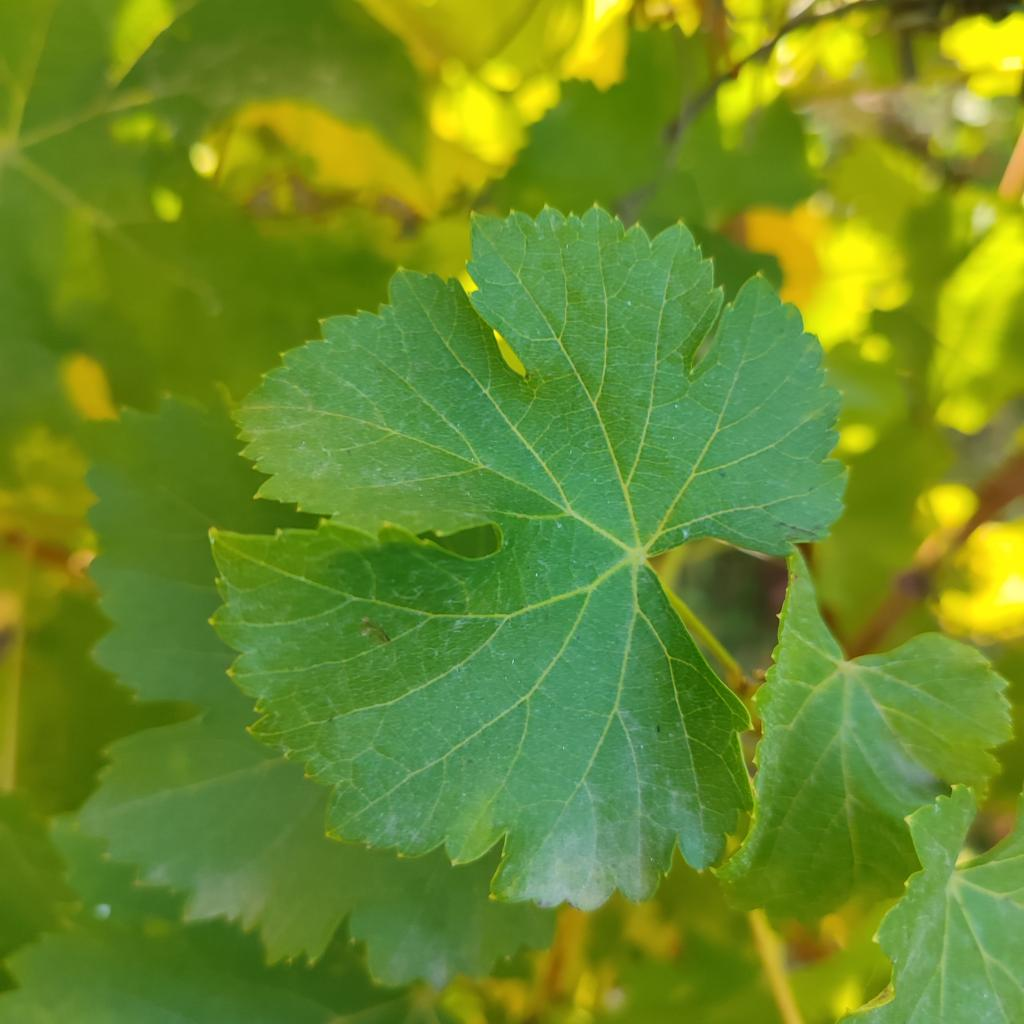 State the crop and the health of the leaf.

grapevine, powdery mildew
